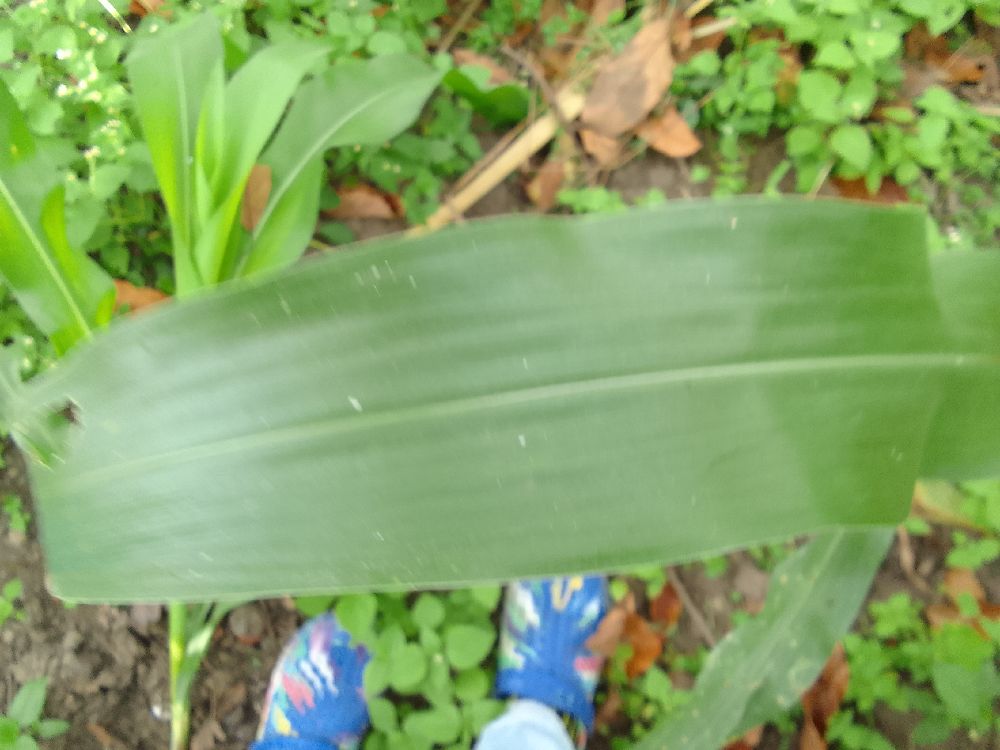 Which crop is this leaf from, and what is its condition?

maize, healthy
